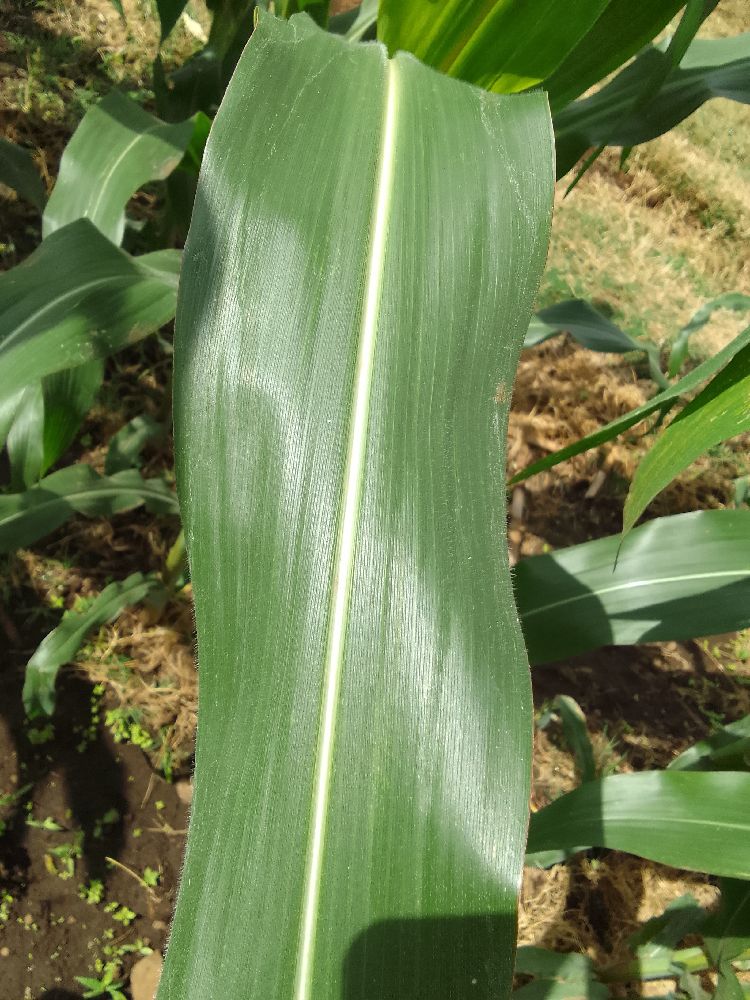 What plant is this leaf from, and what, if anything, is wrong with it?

maize, healthy
